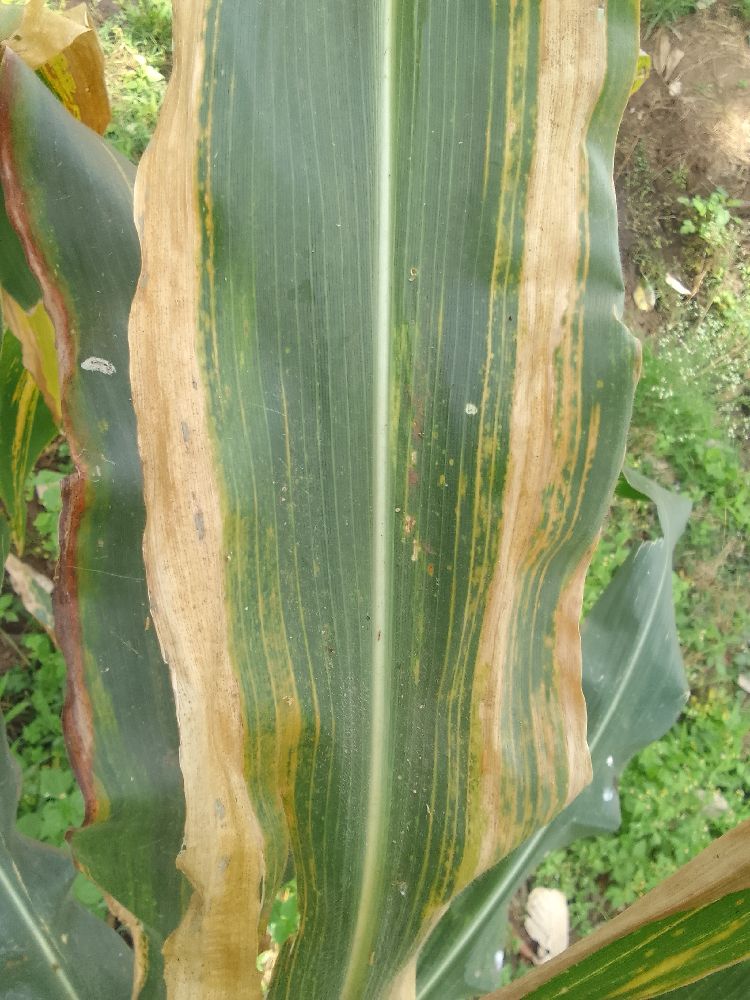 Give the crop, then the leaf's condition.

maize, maize lethal necrosis
